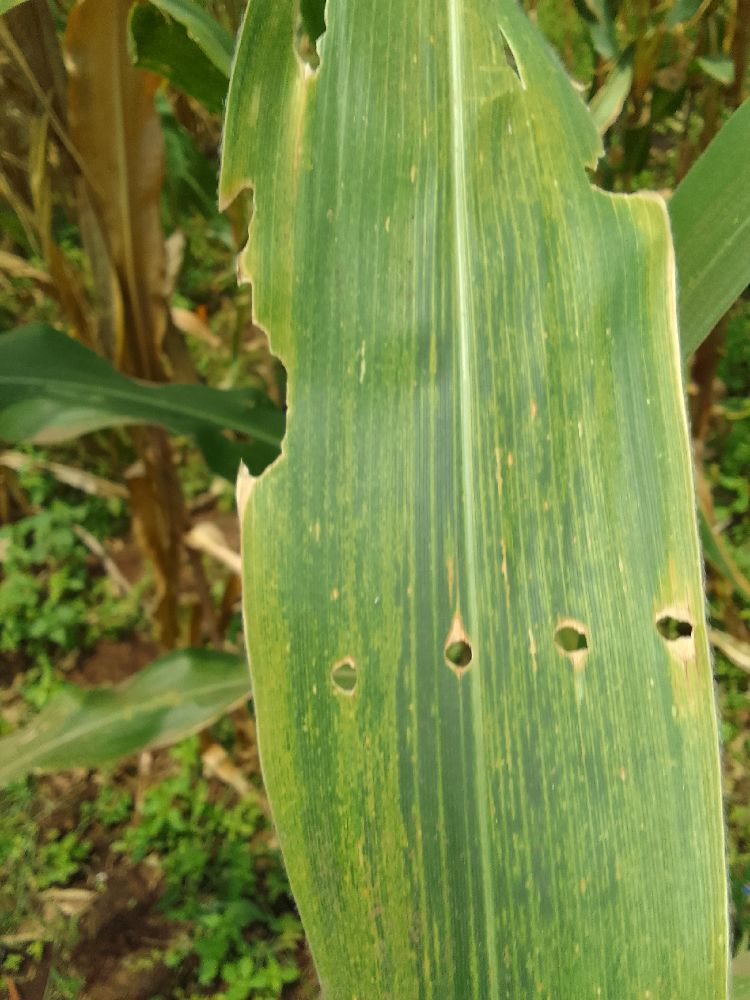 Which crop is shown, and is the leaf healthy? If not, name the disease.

maize, maize lethal necrosis
